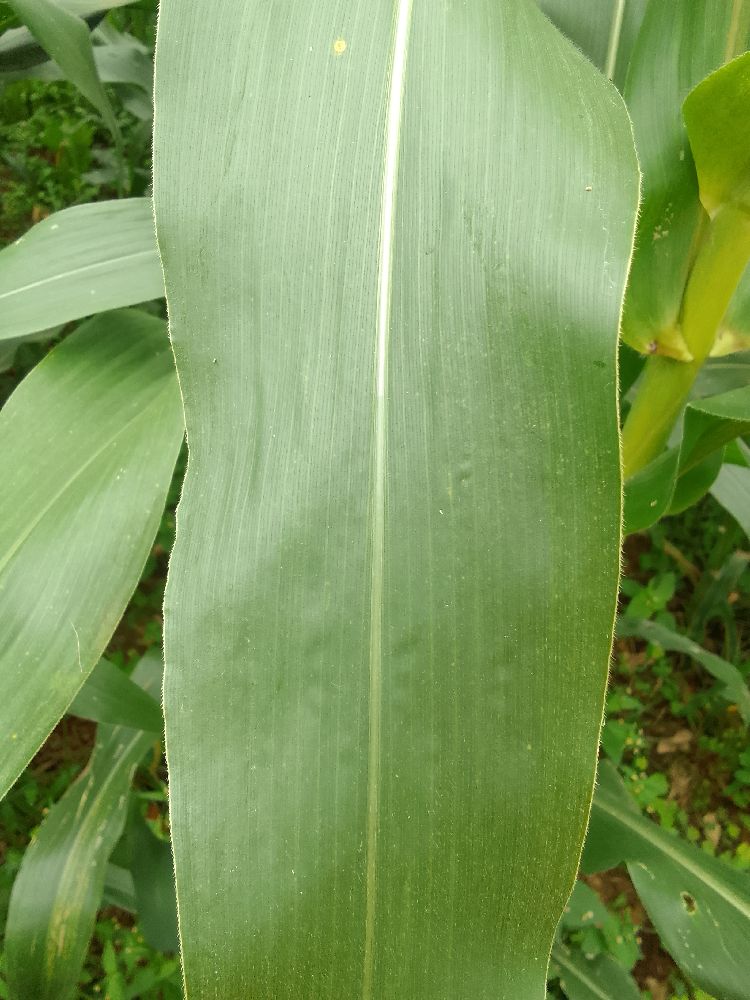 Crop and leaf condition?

maize, healthy
